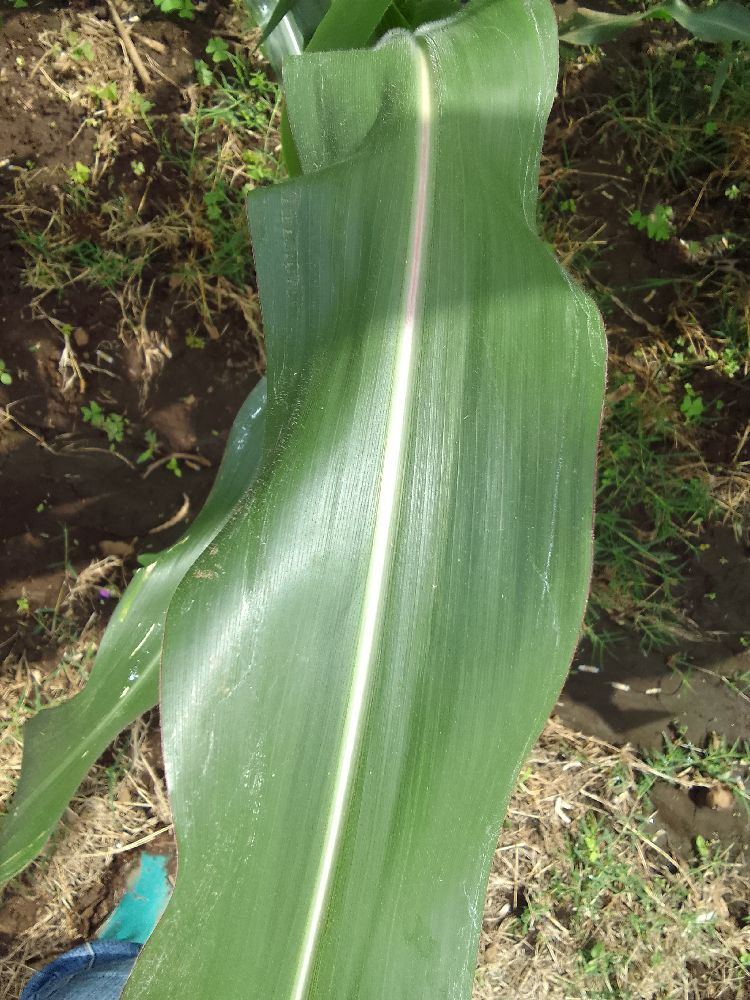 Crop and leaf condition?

maize, healthy
